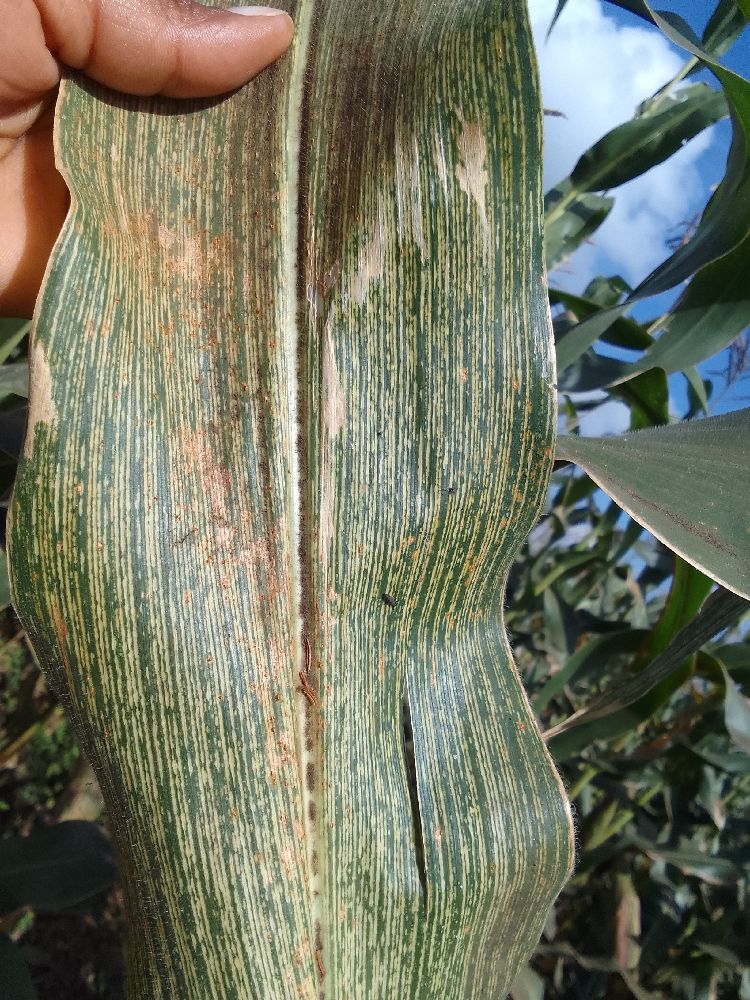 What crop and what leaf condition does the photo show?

maize, maize streak virus
